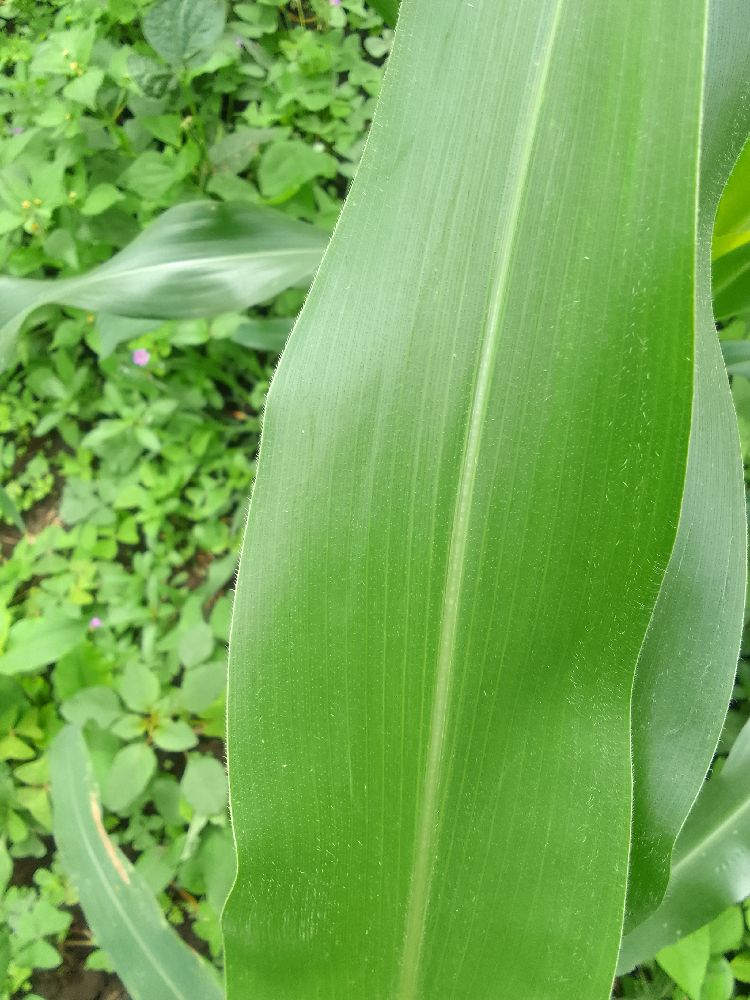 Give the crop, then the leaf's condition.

maize, healthy
